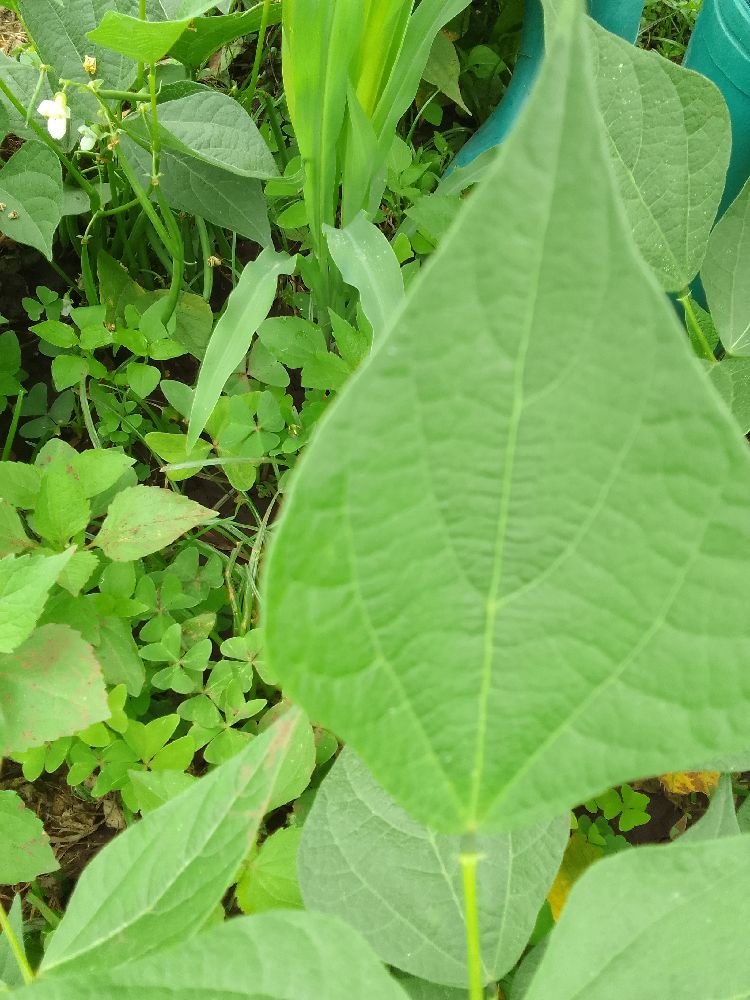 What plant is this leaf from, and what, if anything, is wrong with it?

common bean, healthy
